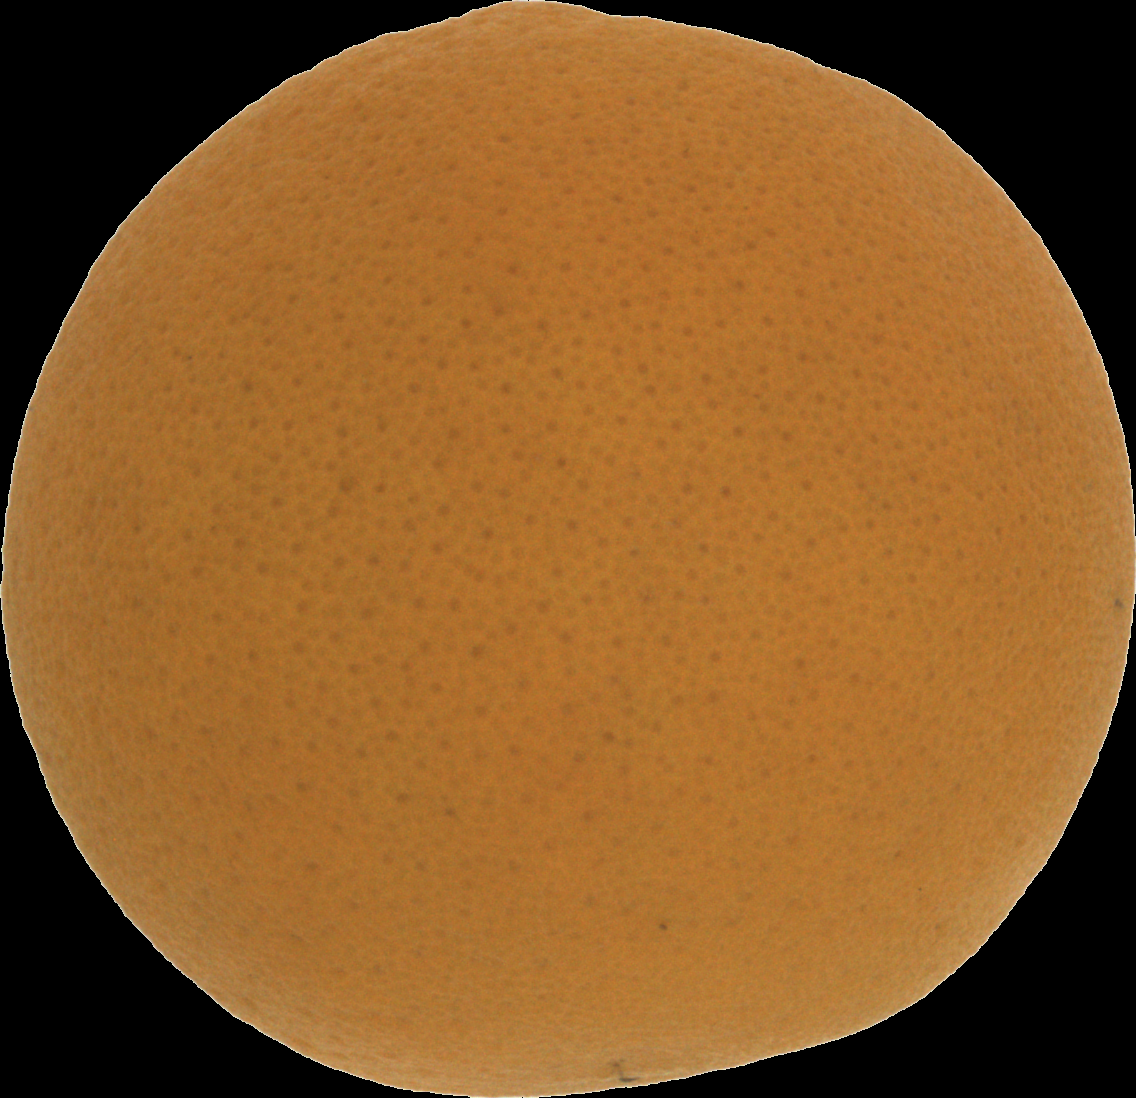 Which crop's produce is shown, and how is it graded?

orange, good
